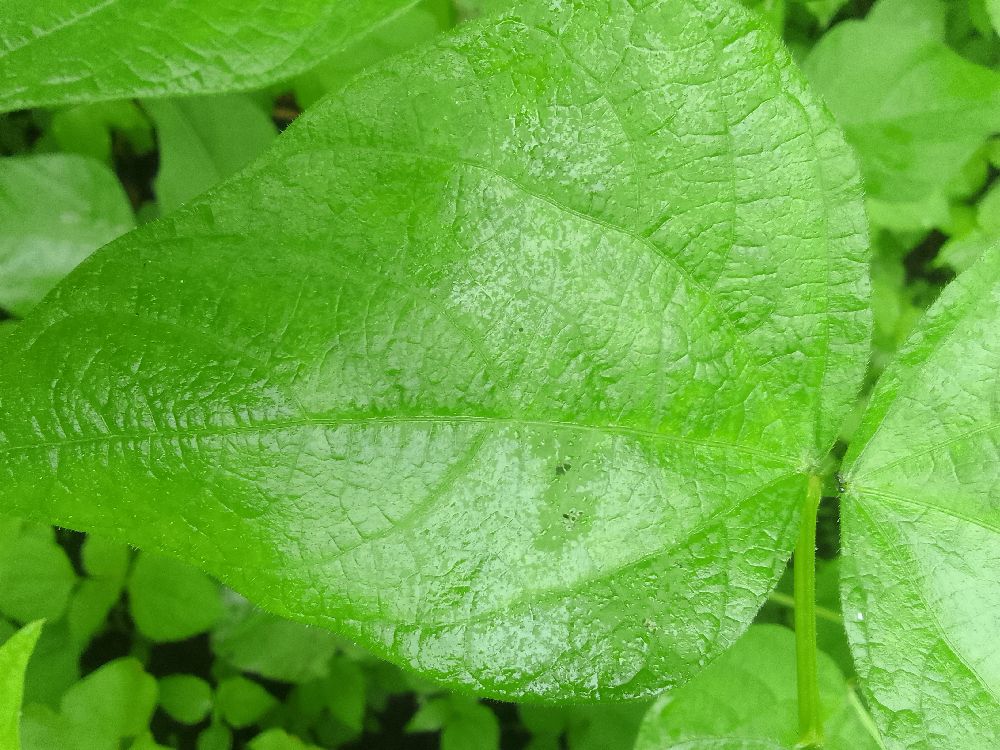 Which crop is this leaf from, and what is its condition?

common bean, healthy
